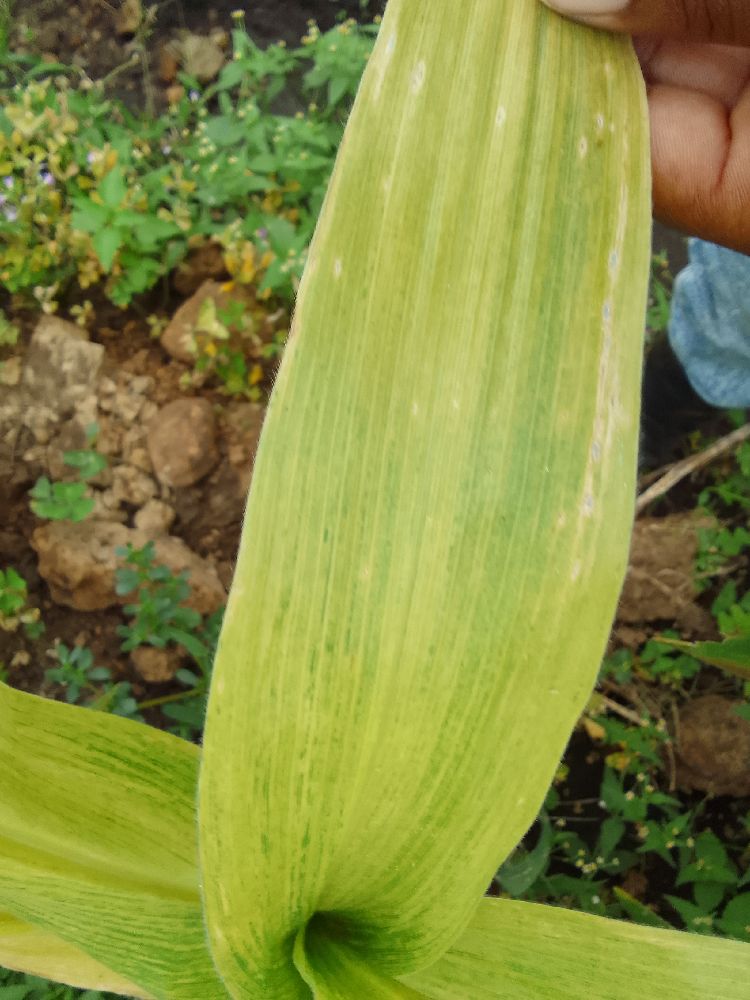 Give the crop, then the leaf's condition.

maize, maize lethal necrosis
